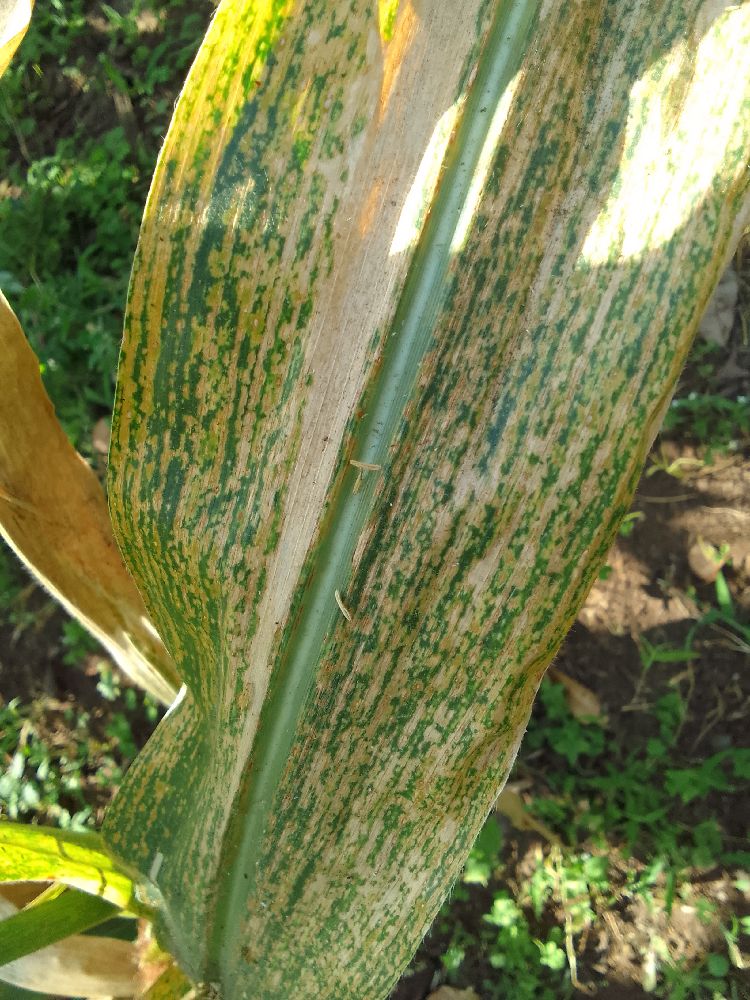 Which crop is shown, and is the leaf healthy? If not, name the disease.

maize, maize lethal necrosis
